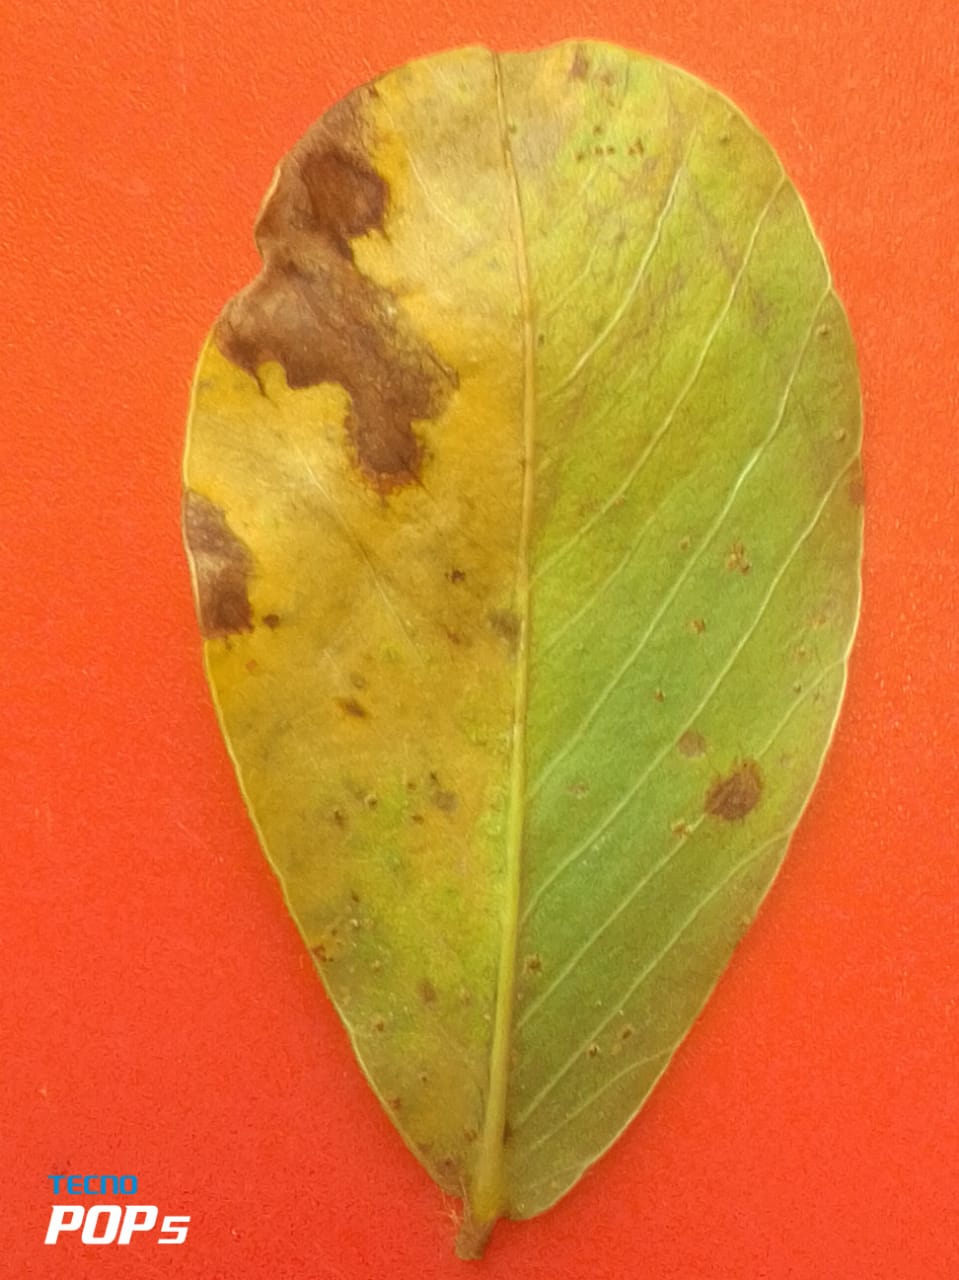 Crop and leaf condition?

peanut, phoma arachidicola
